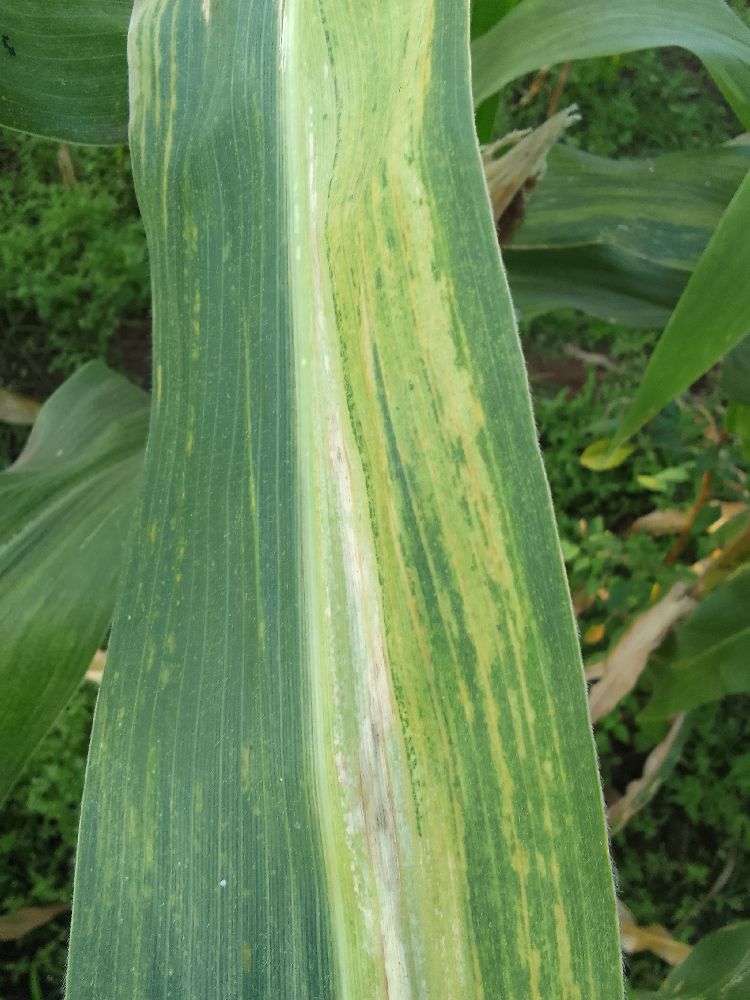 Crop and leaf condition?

maize, maize lethal necrosis
